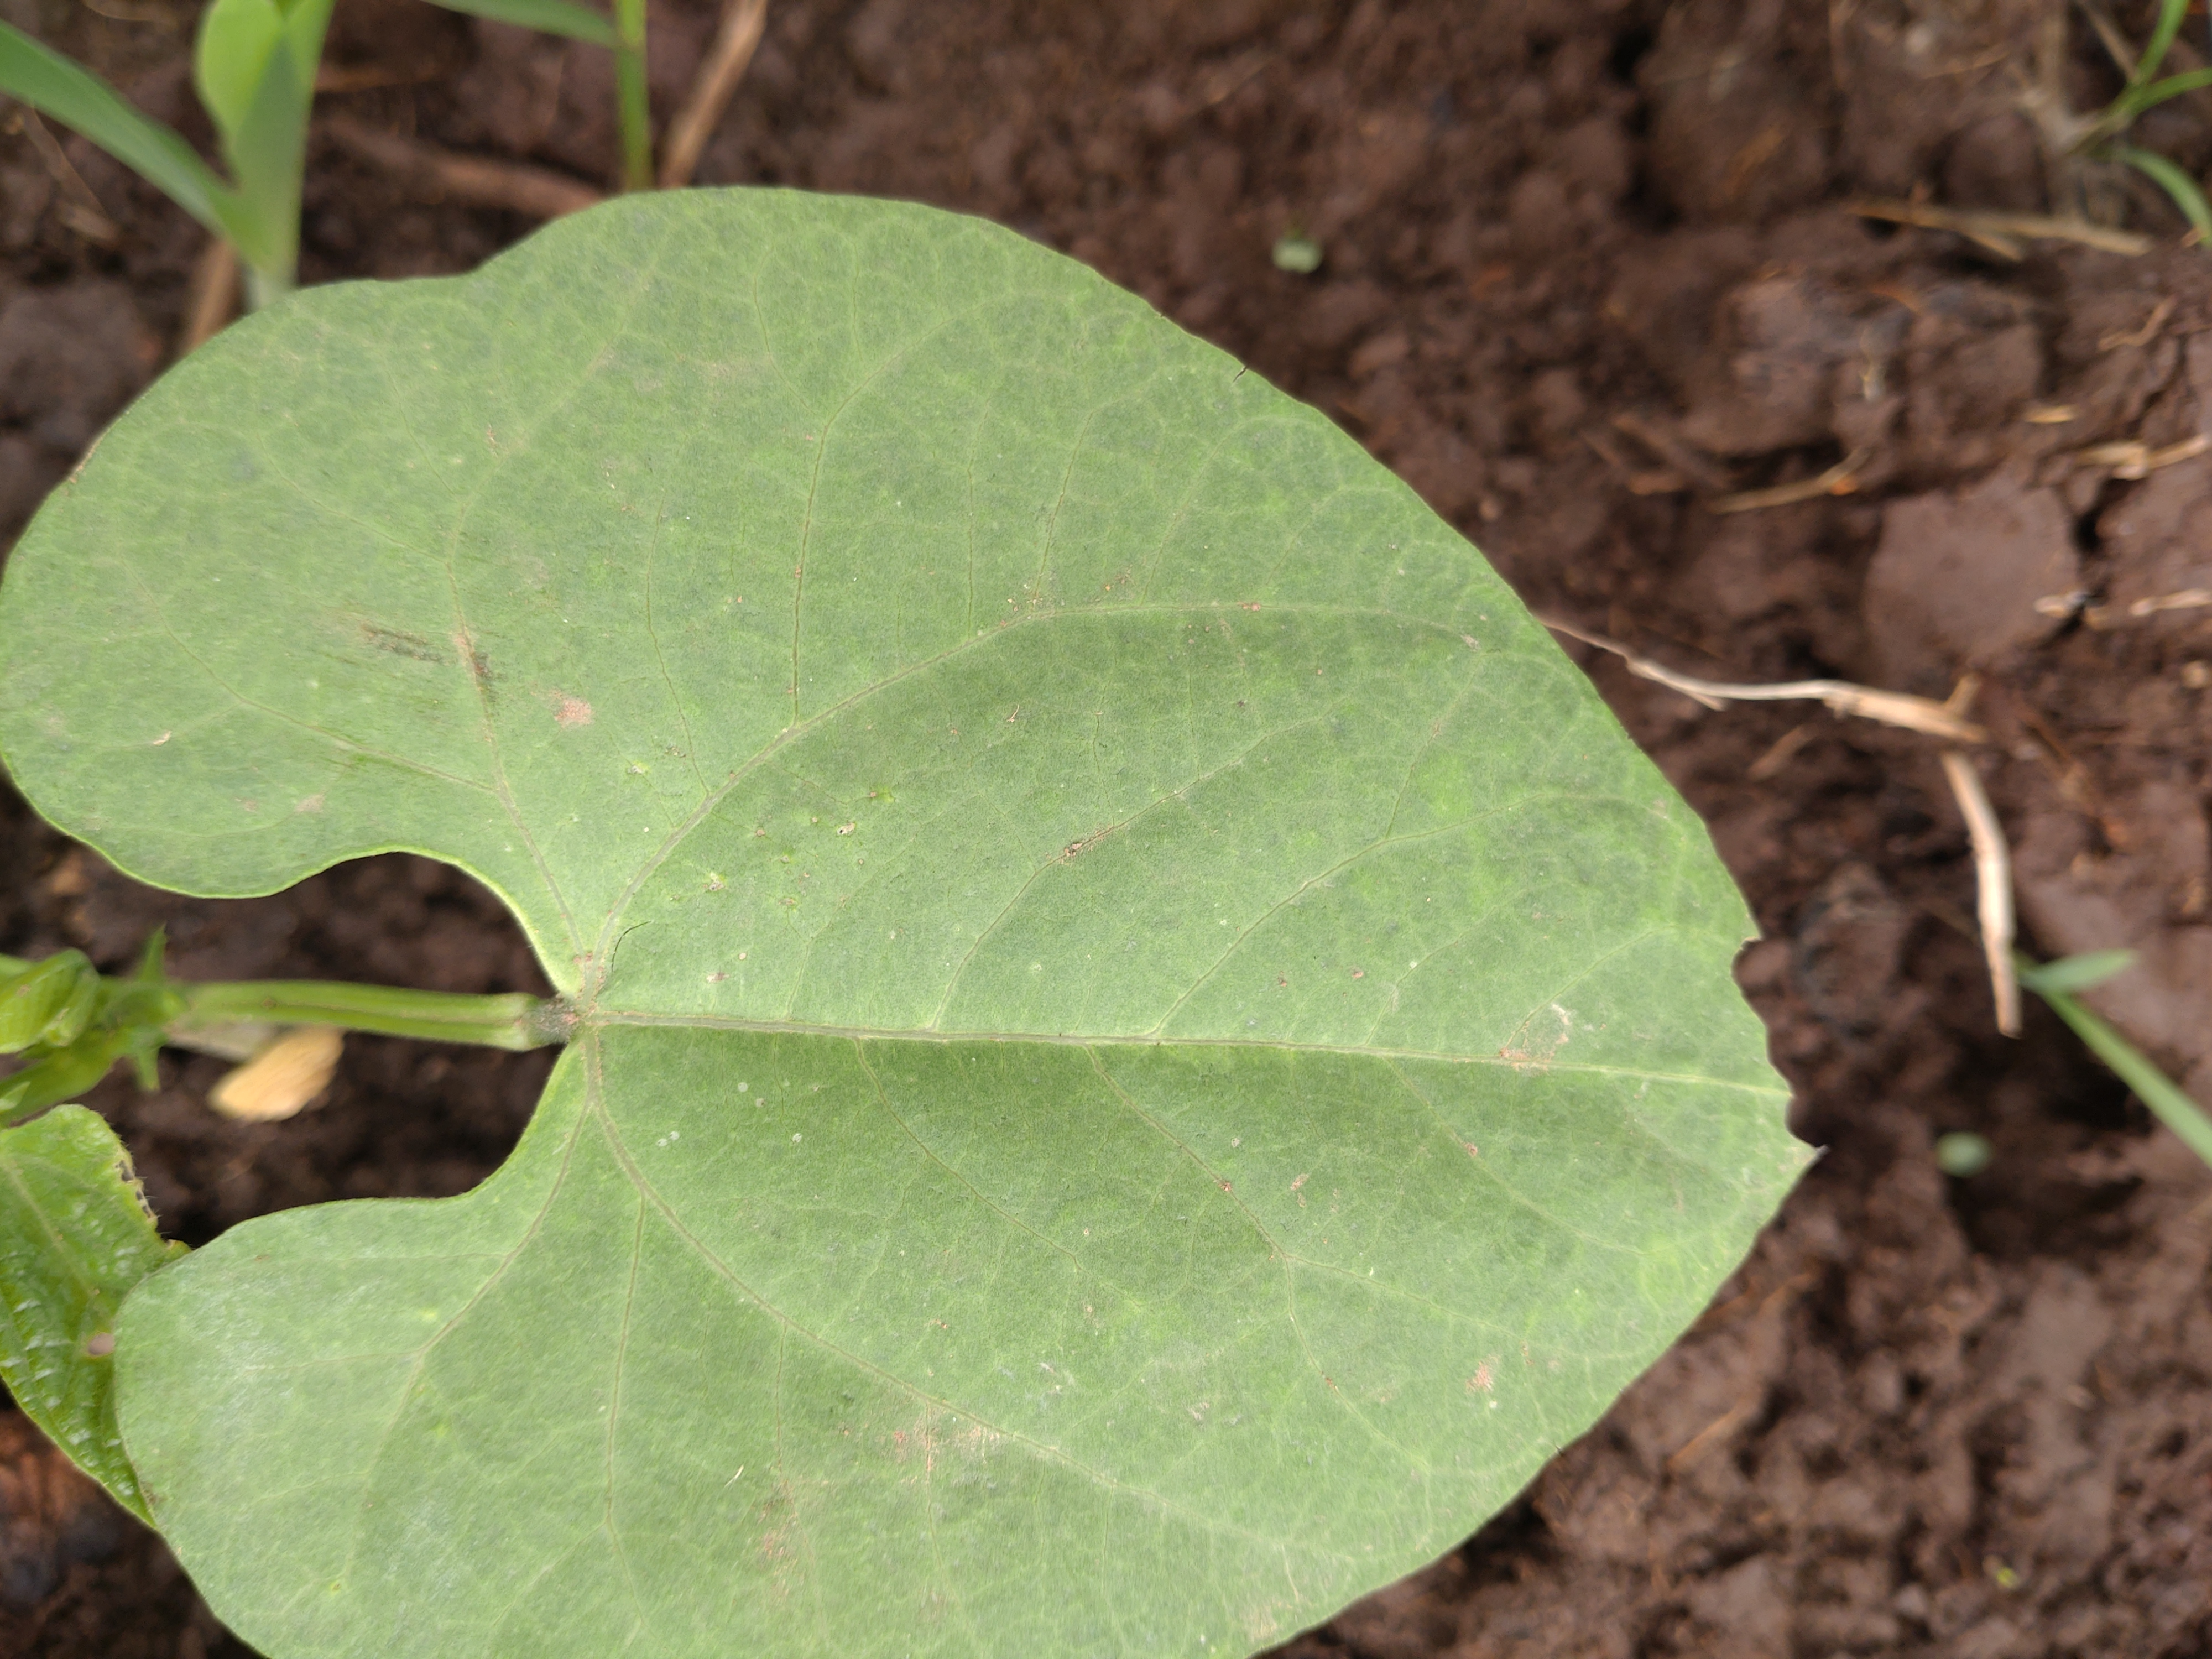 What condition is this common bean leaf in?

healthy
